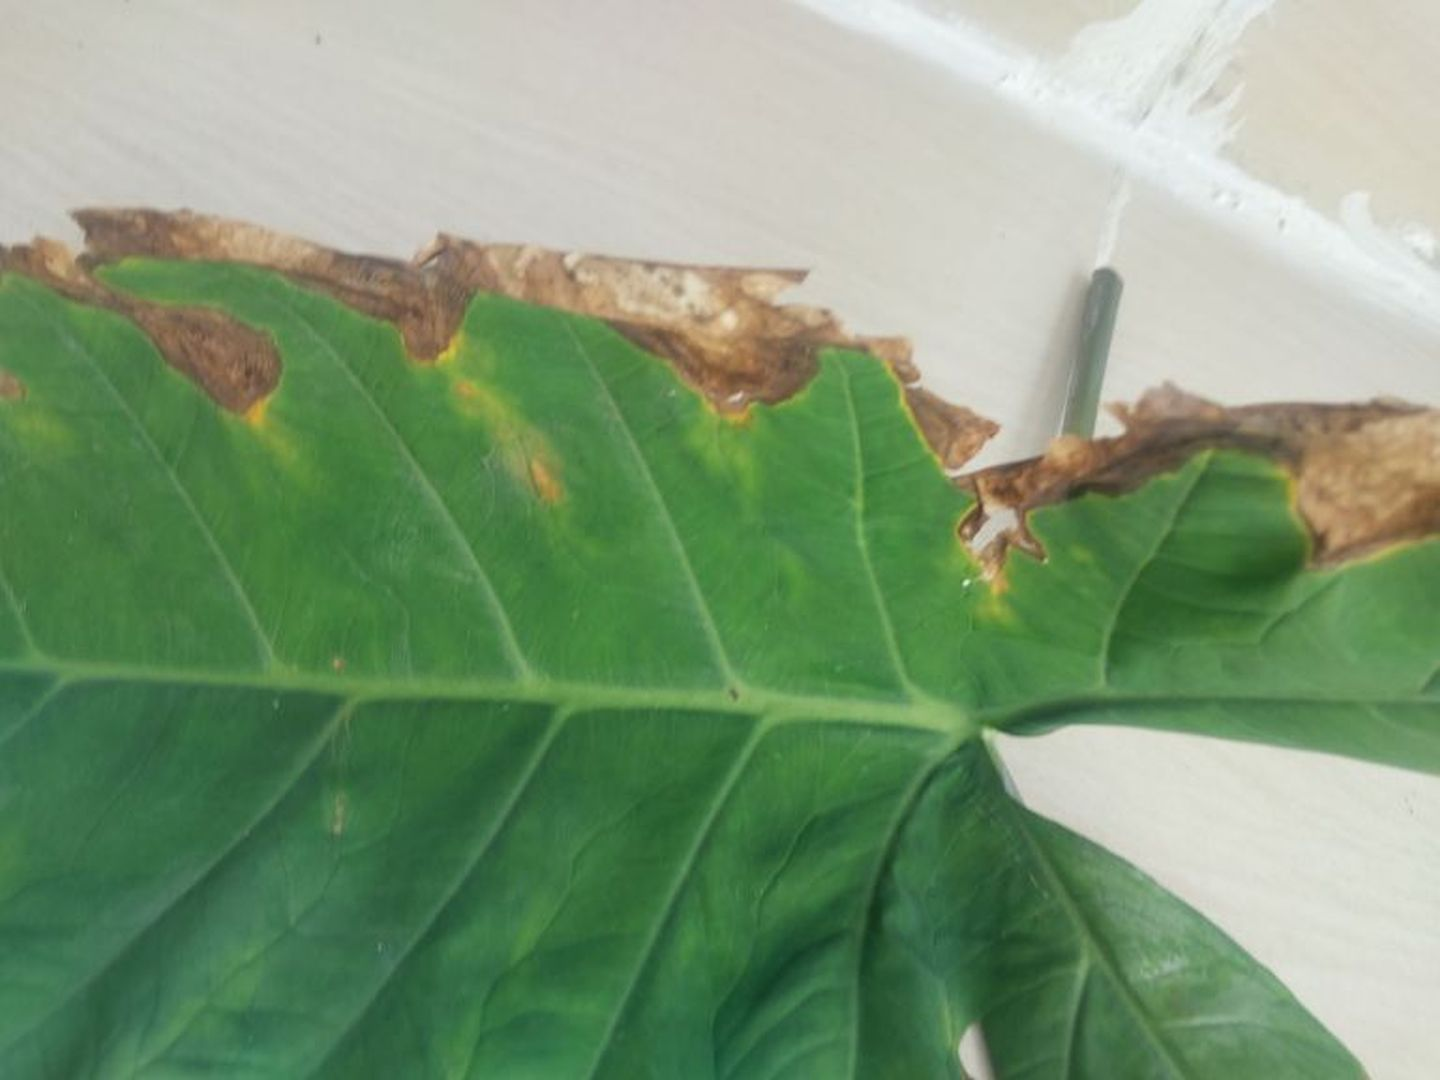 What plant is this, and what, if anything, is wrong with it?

taro, leaf blight
